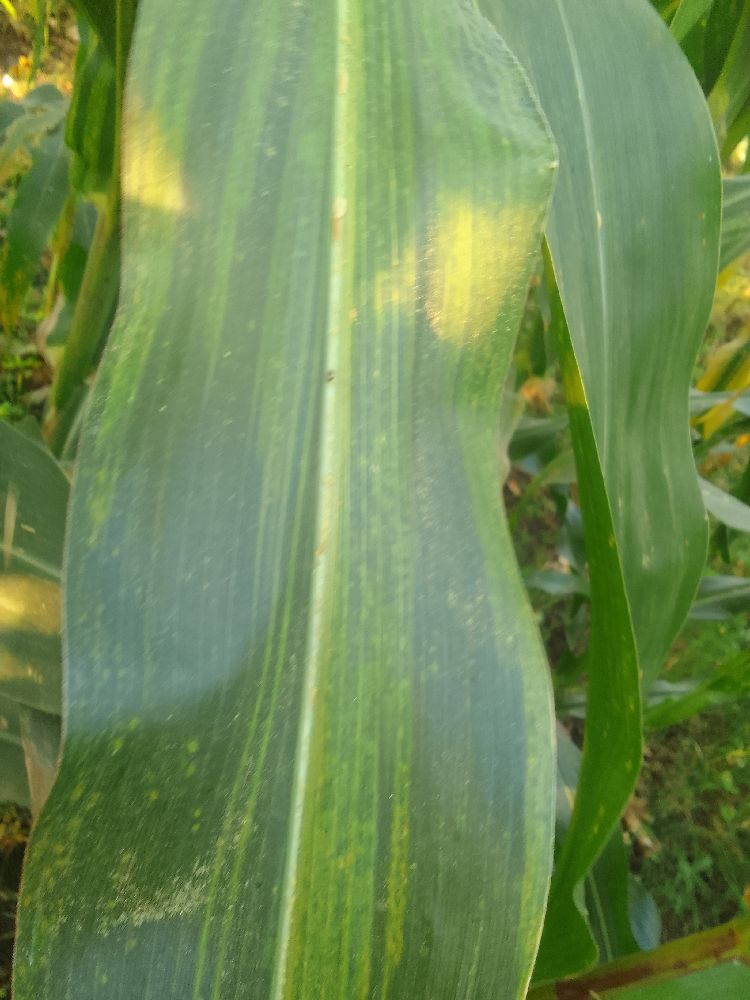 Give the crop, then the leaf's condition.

maize, maize lethal necrosis
